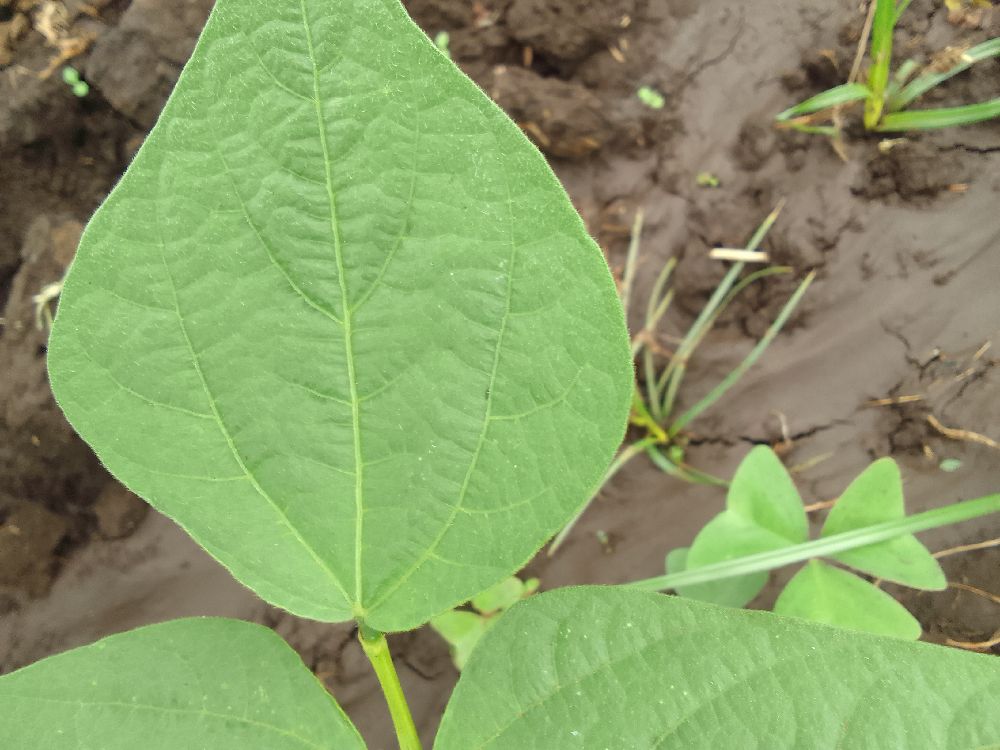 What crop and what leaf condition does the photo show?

common bean, healthy
